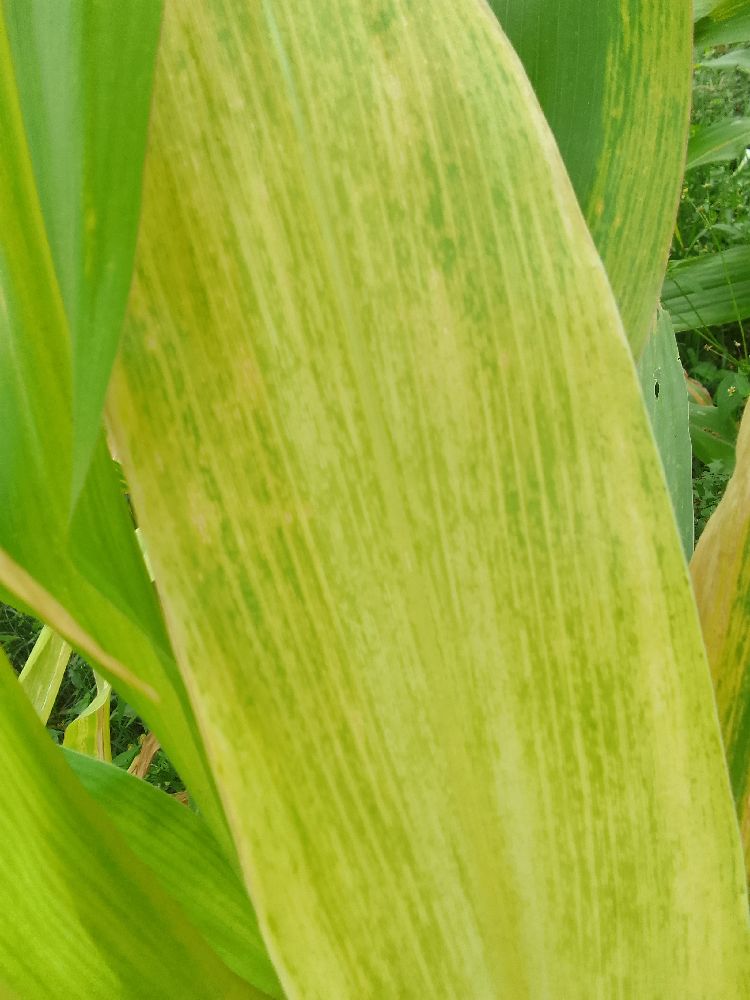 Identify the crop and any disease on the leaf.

maize, maize lethal necrosis
